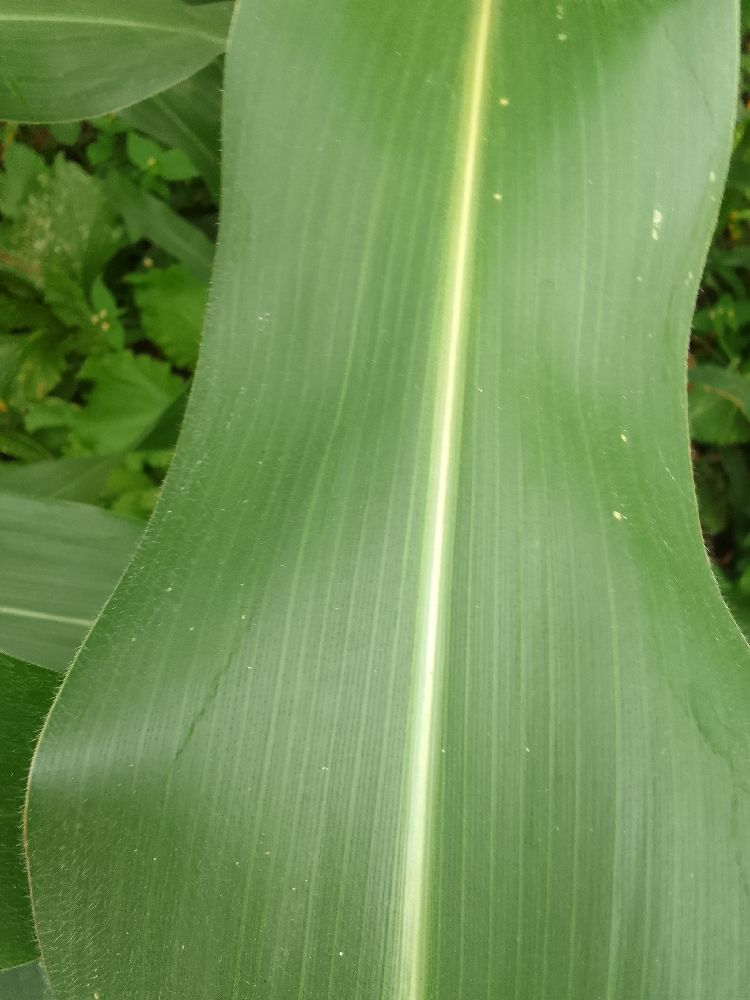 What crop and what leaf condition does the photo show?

maize, healthy
